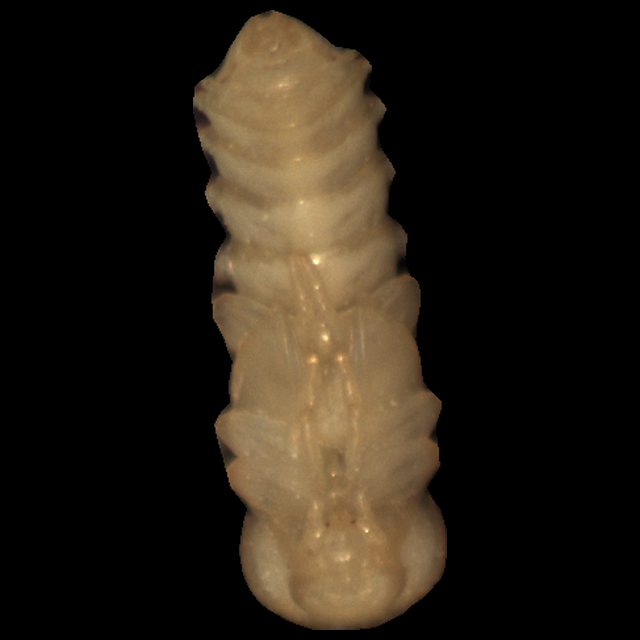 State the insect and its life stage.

mealworm pupa
